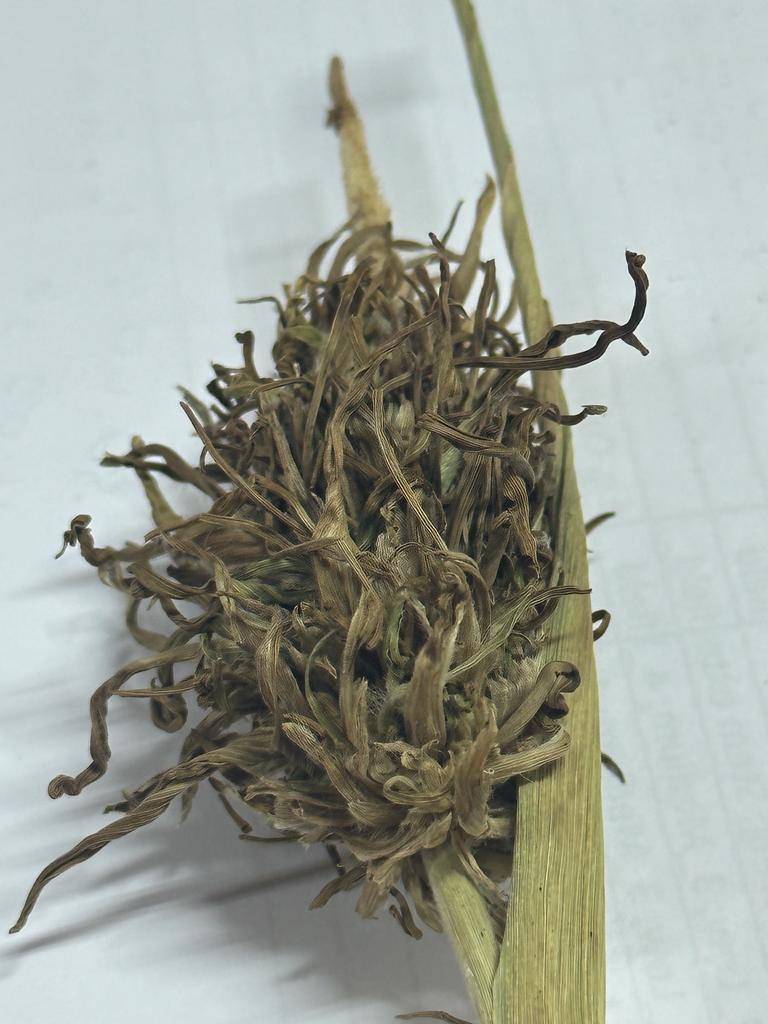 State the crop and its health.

pearl millet, sclerospora graminicola
